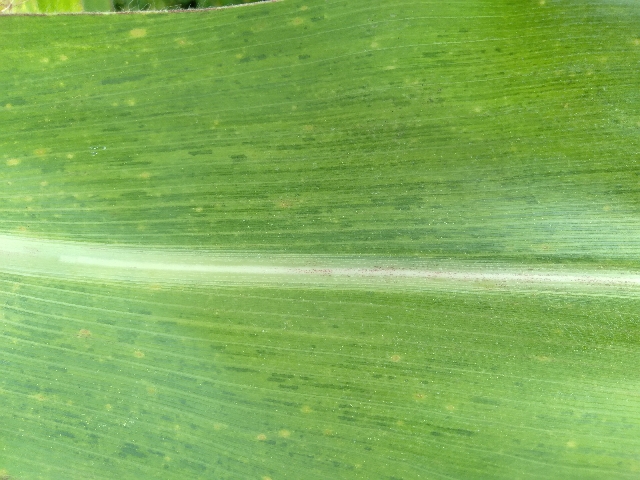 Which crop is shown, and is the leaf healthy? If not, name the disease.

maize, maize lethal necrosis
